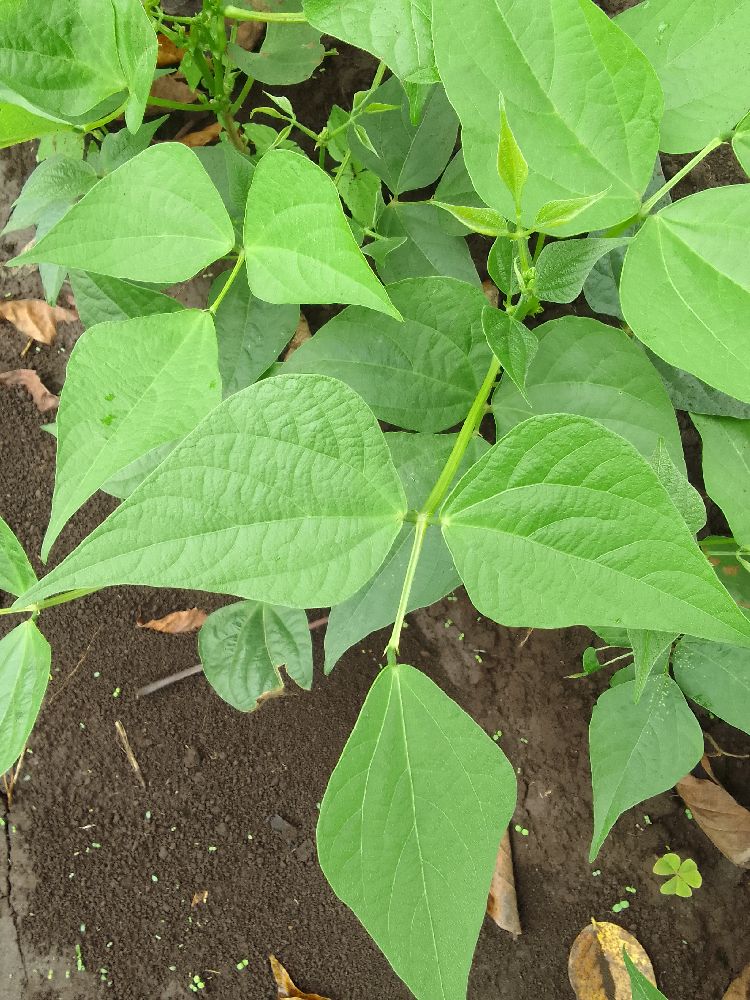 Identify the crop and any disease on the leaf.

common bean, healthy
